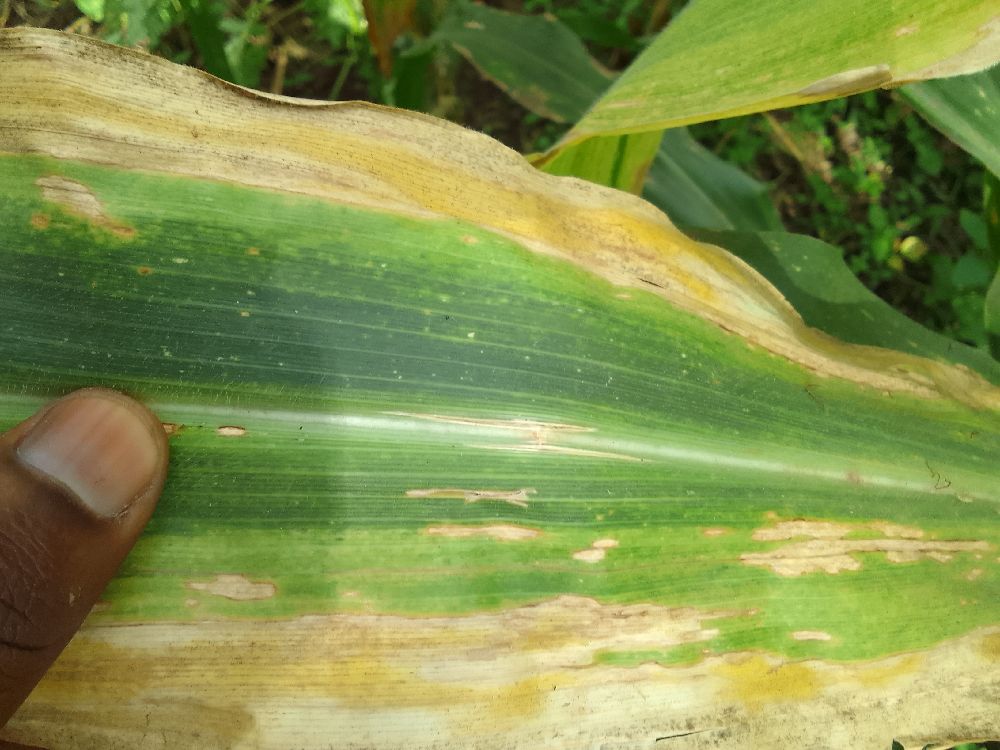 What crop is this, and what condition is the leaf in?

maize, maize lethal necrosis
